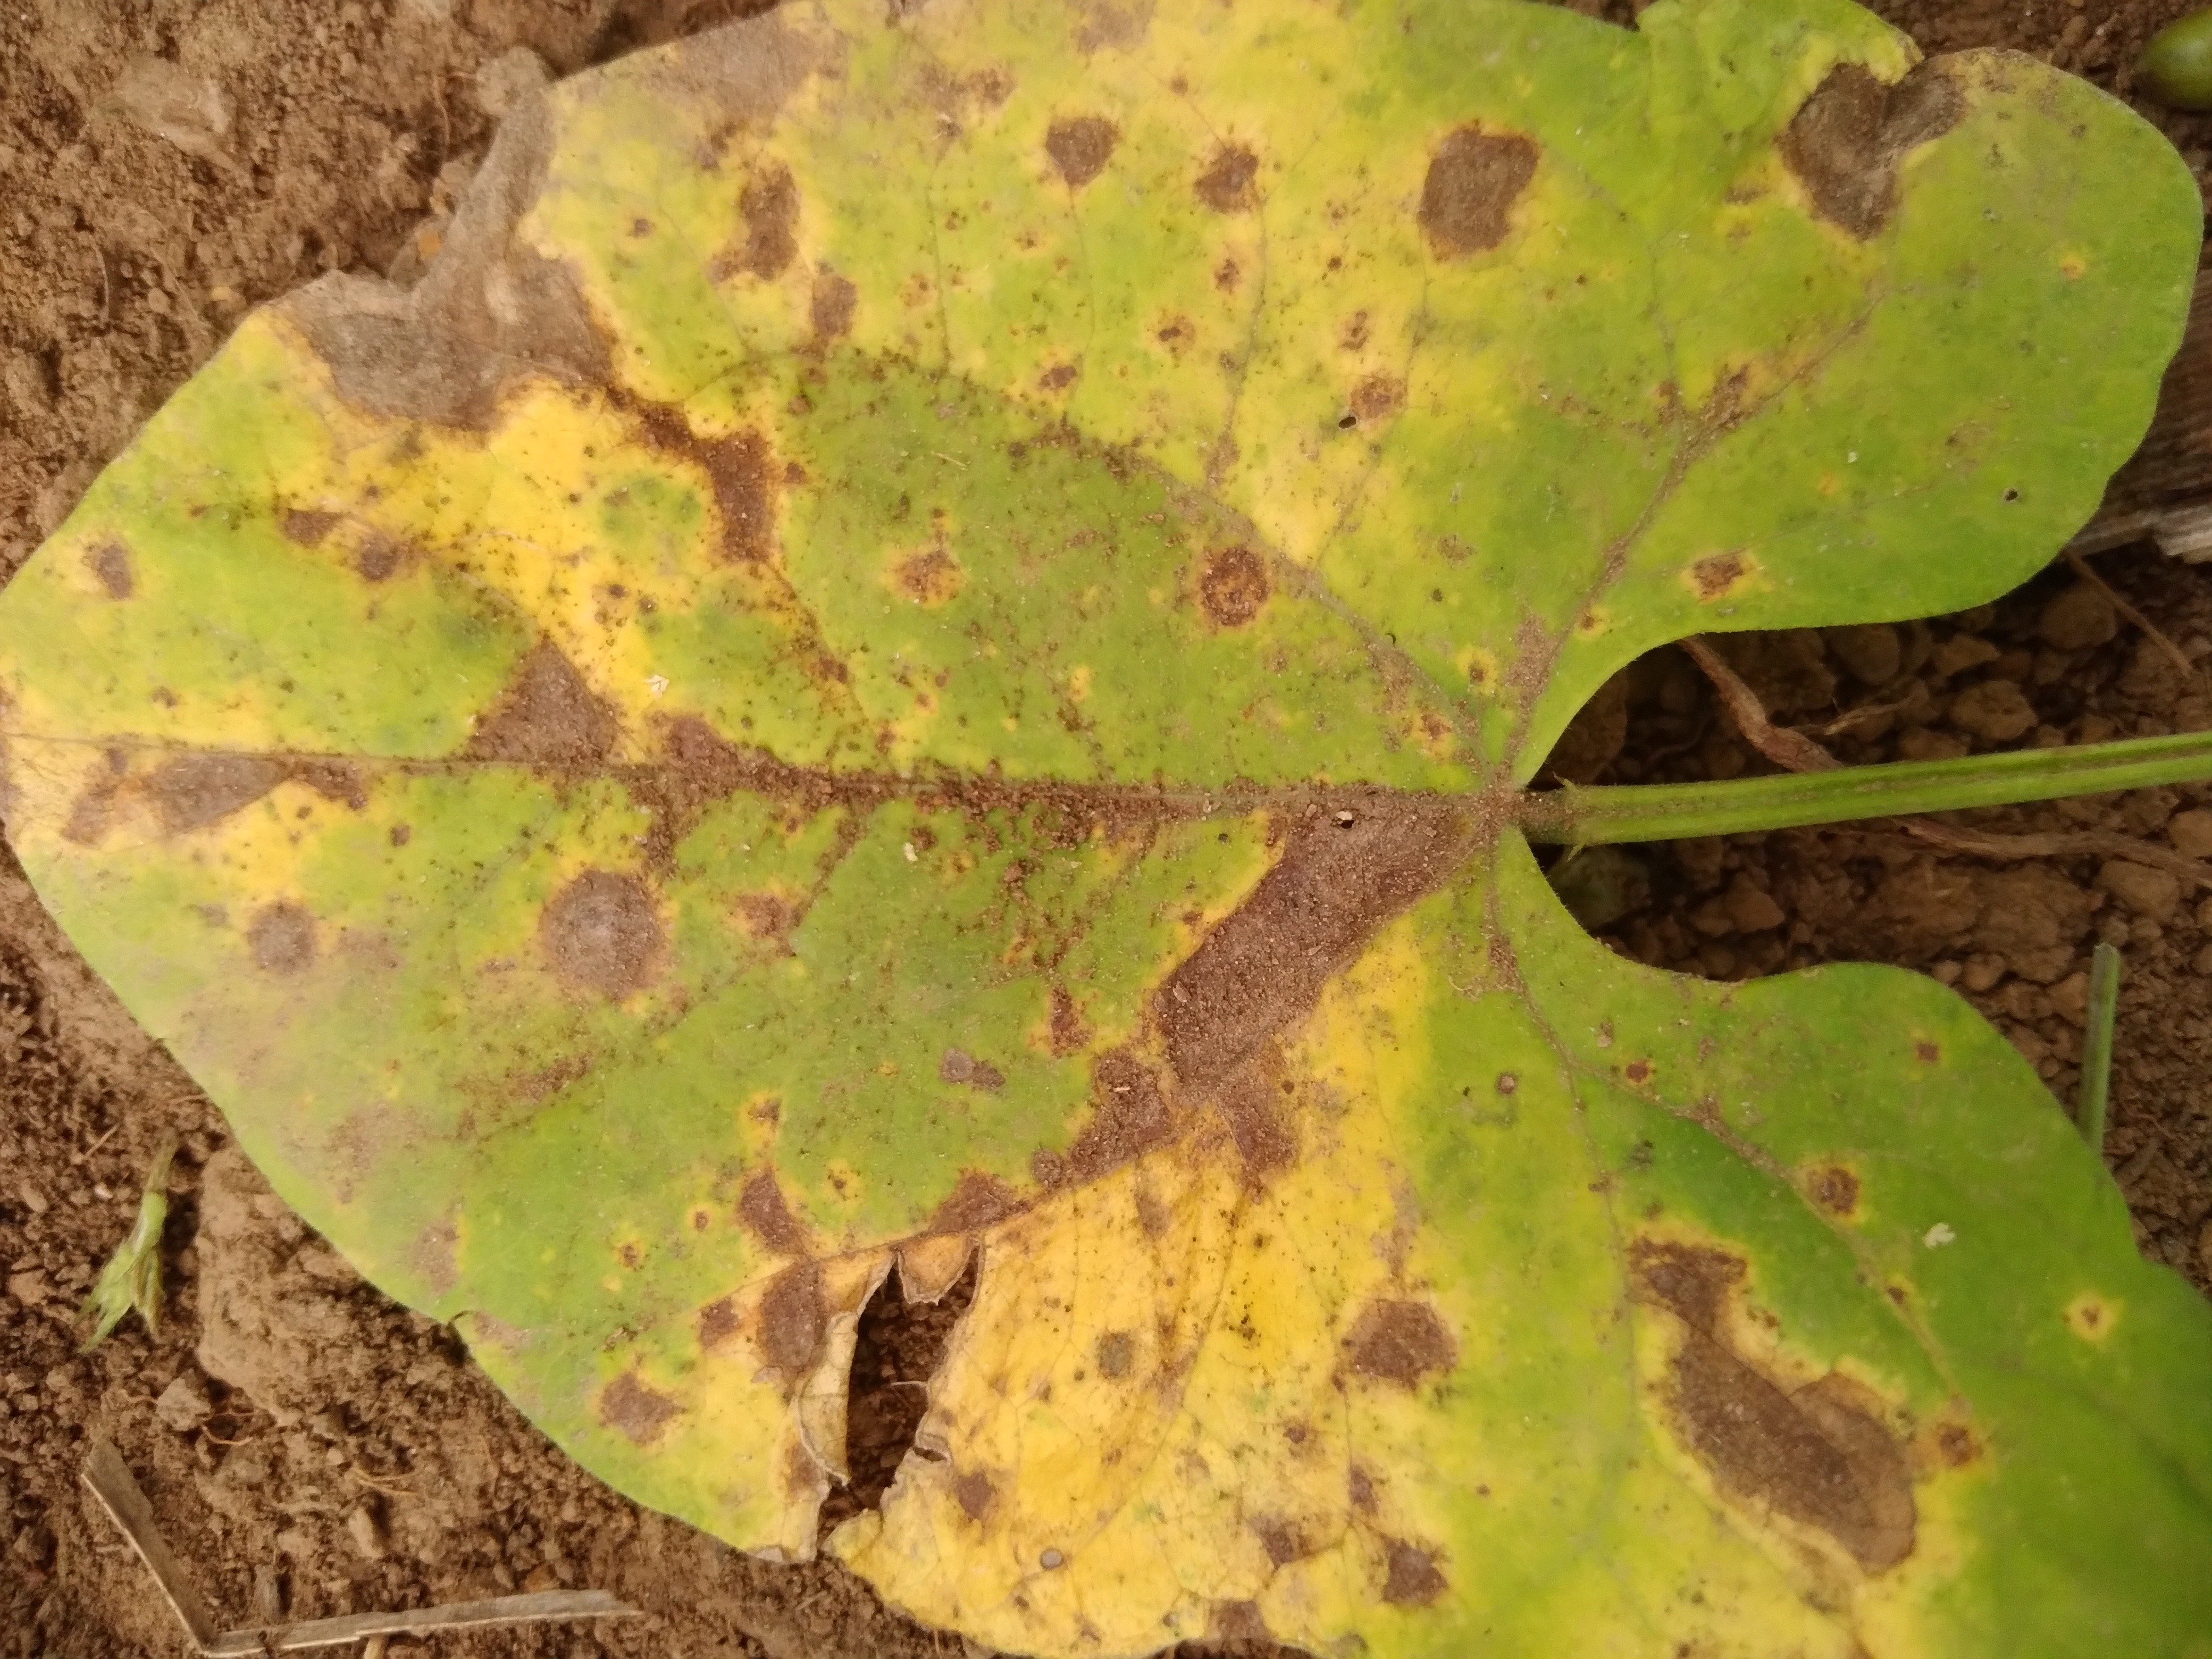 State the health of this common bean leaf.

rust
